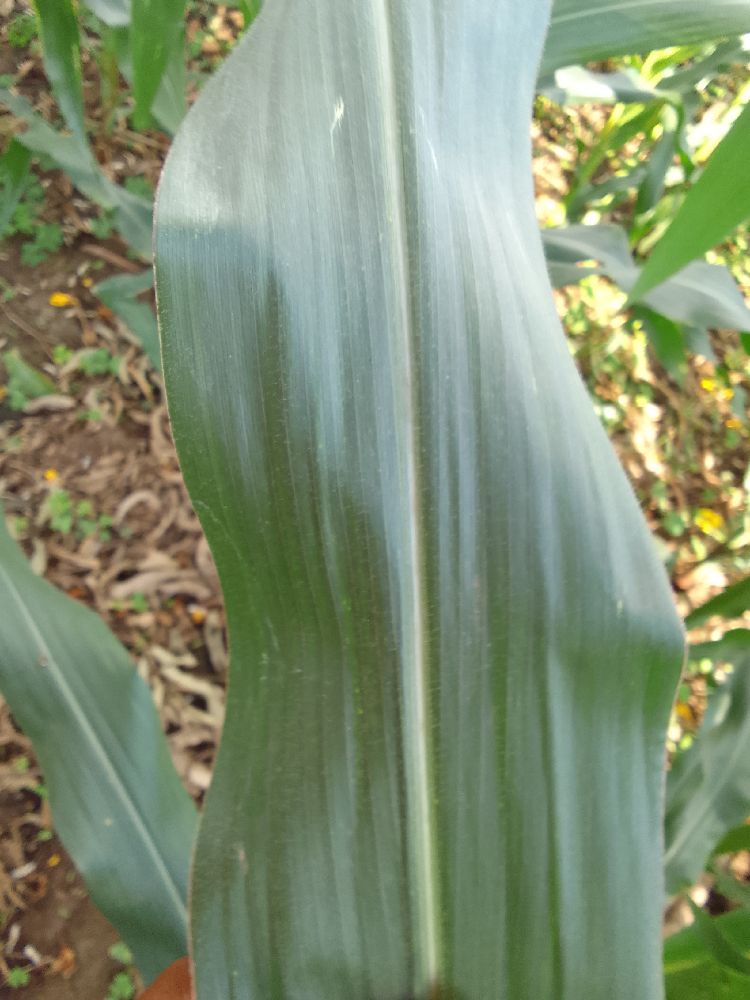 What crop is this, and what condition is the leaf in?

maize, healthy
